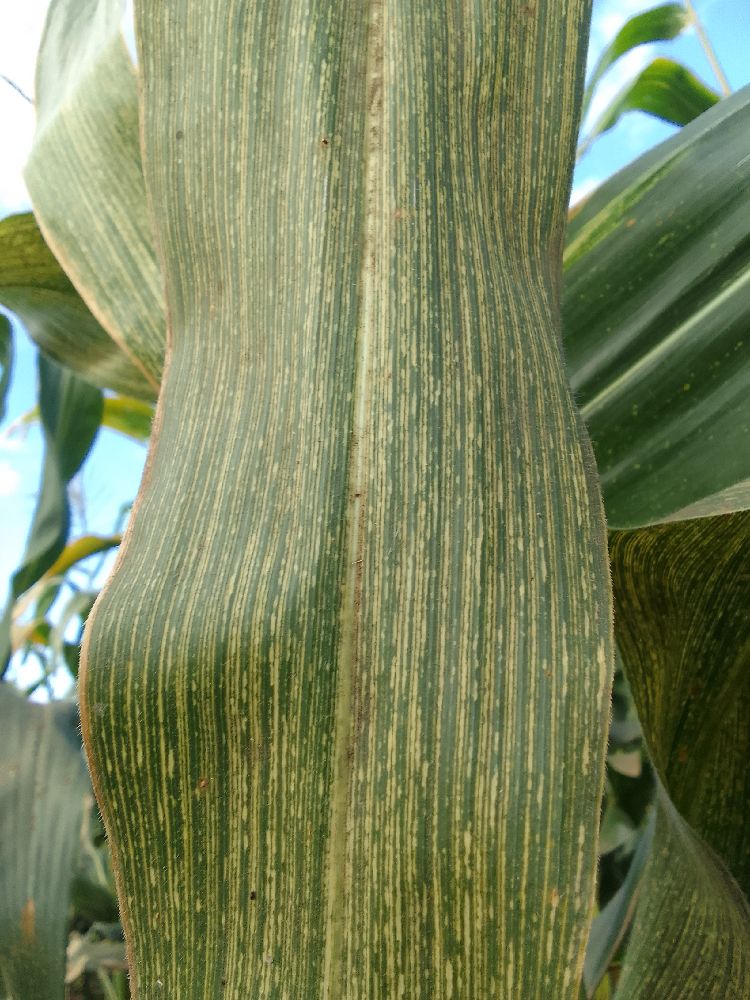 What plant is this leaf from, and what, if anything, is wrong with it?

maize, maize streak virus
